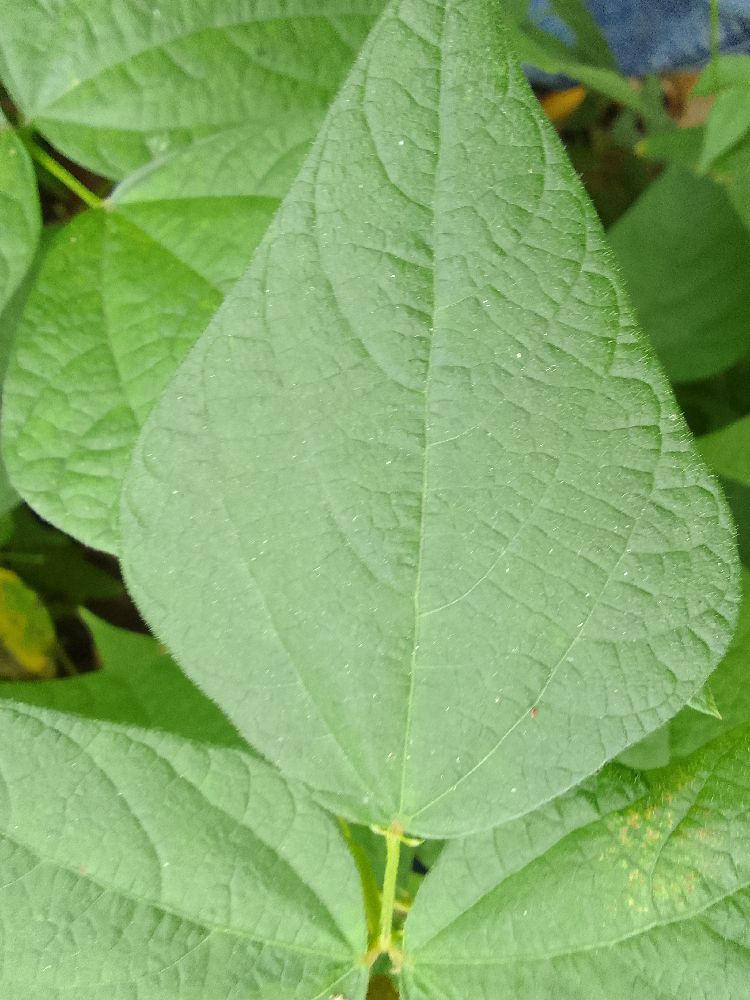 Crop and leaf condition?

common bean, healthy
